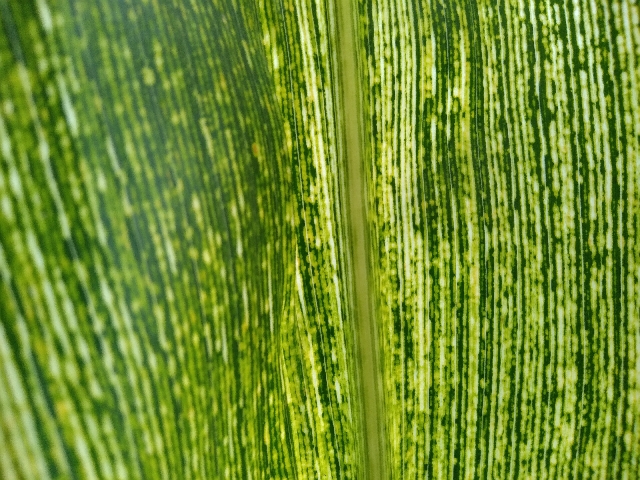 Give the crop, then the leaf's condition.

maize, maize streak virus
